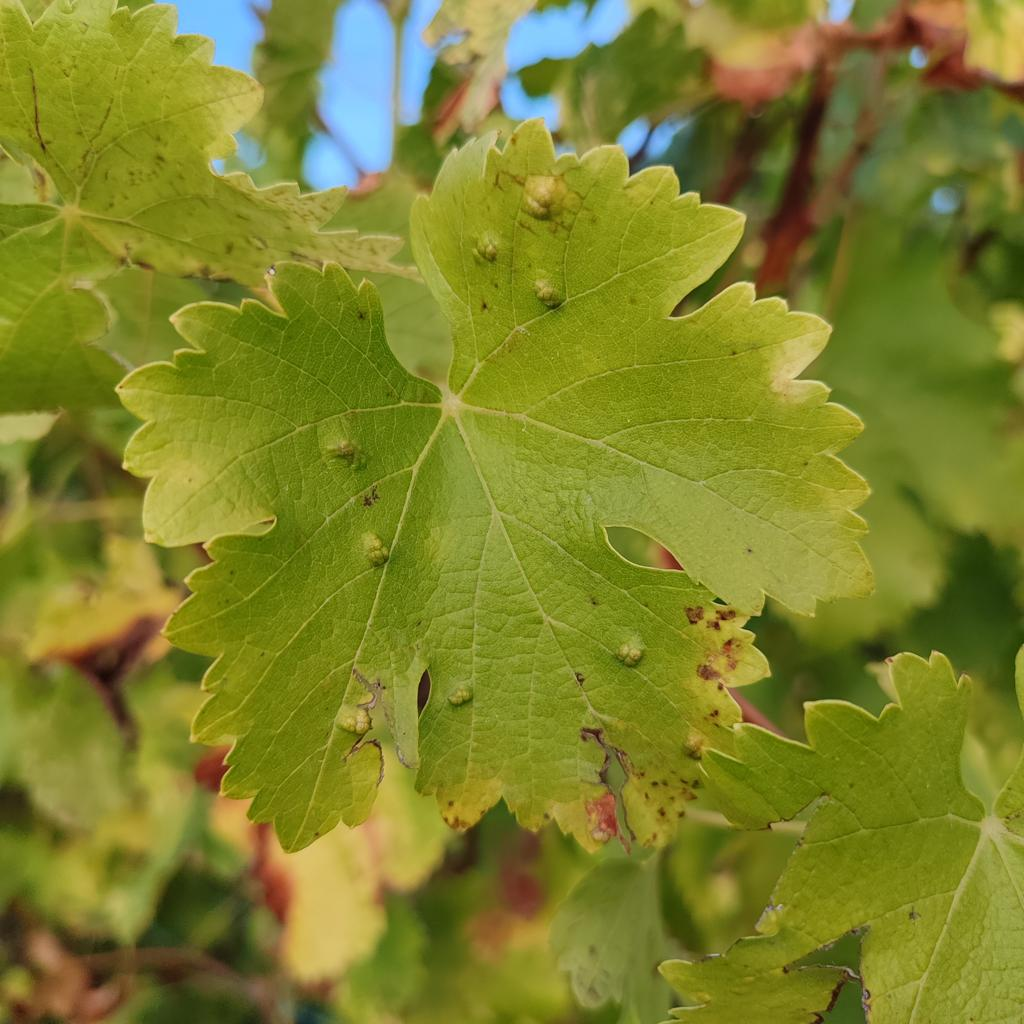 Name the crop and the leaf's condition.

grapevine, erineum mite
